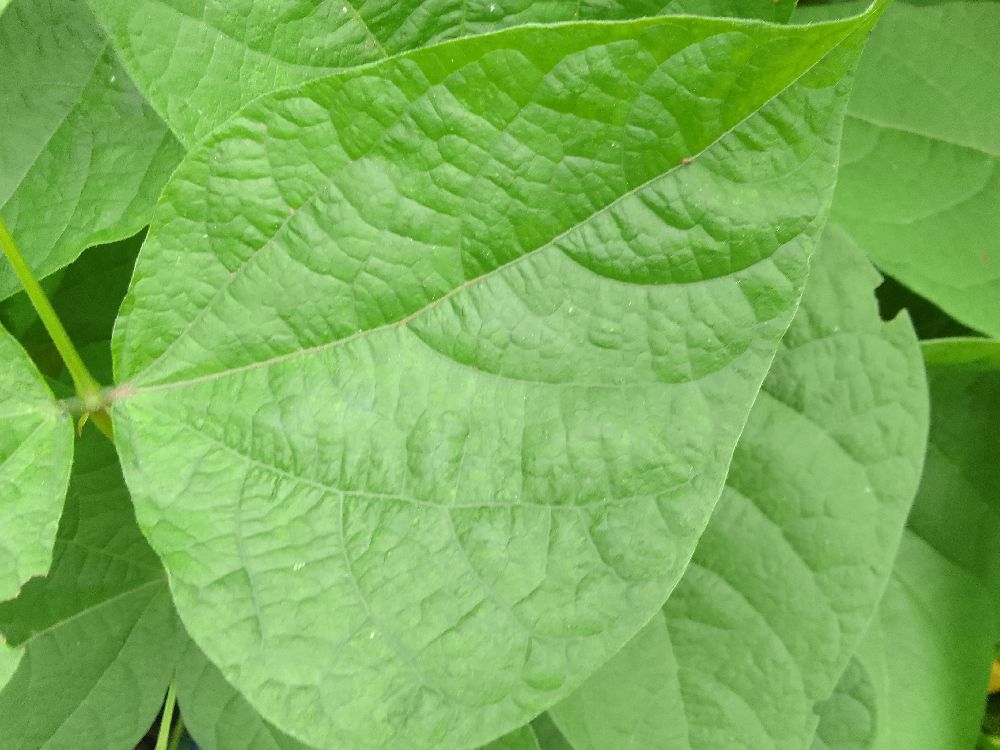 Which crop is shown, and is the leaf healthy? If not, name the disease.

common bean, healthy
